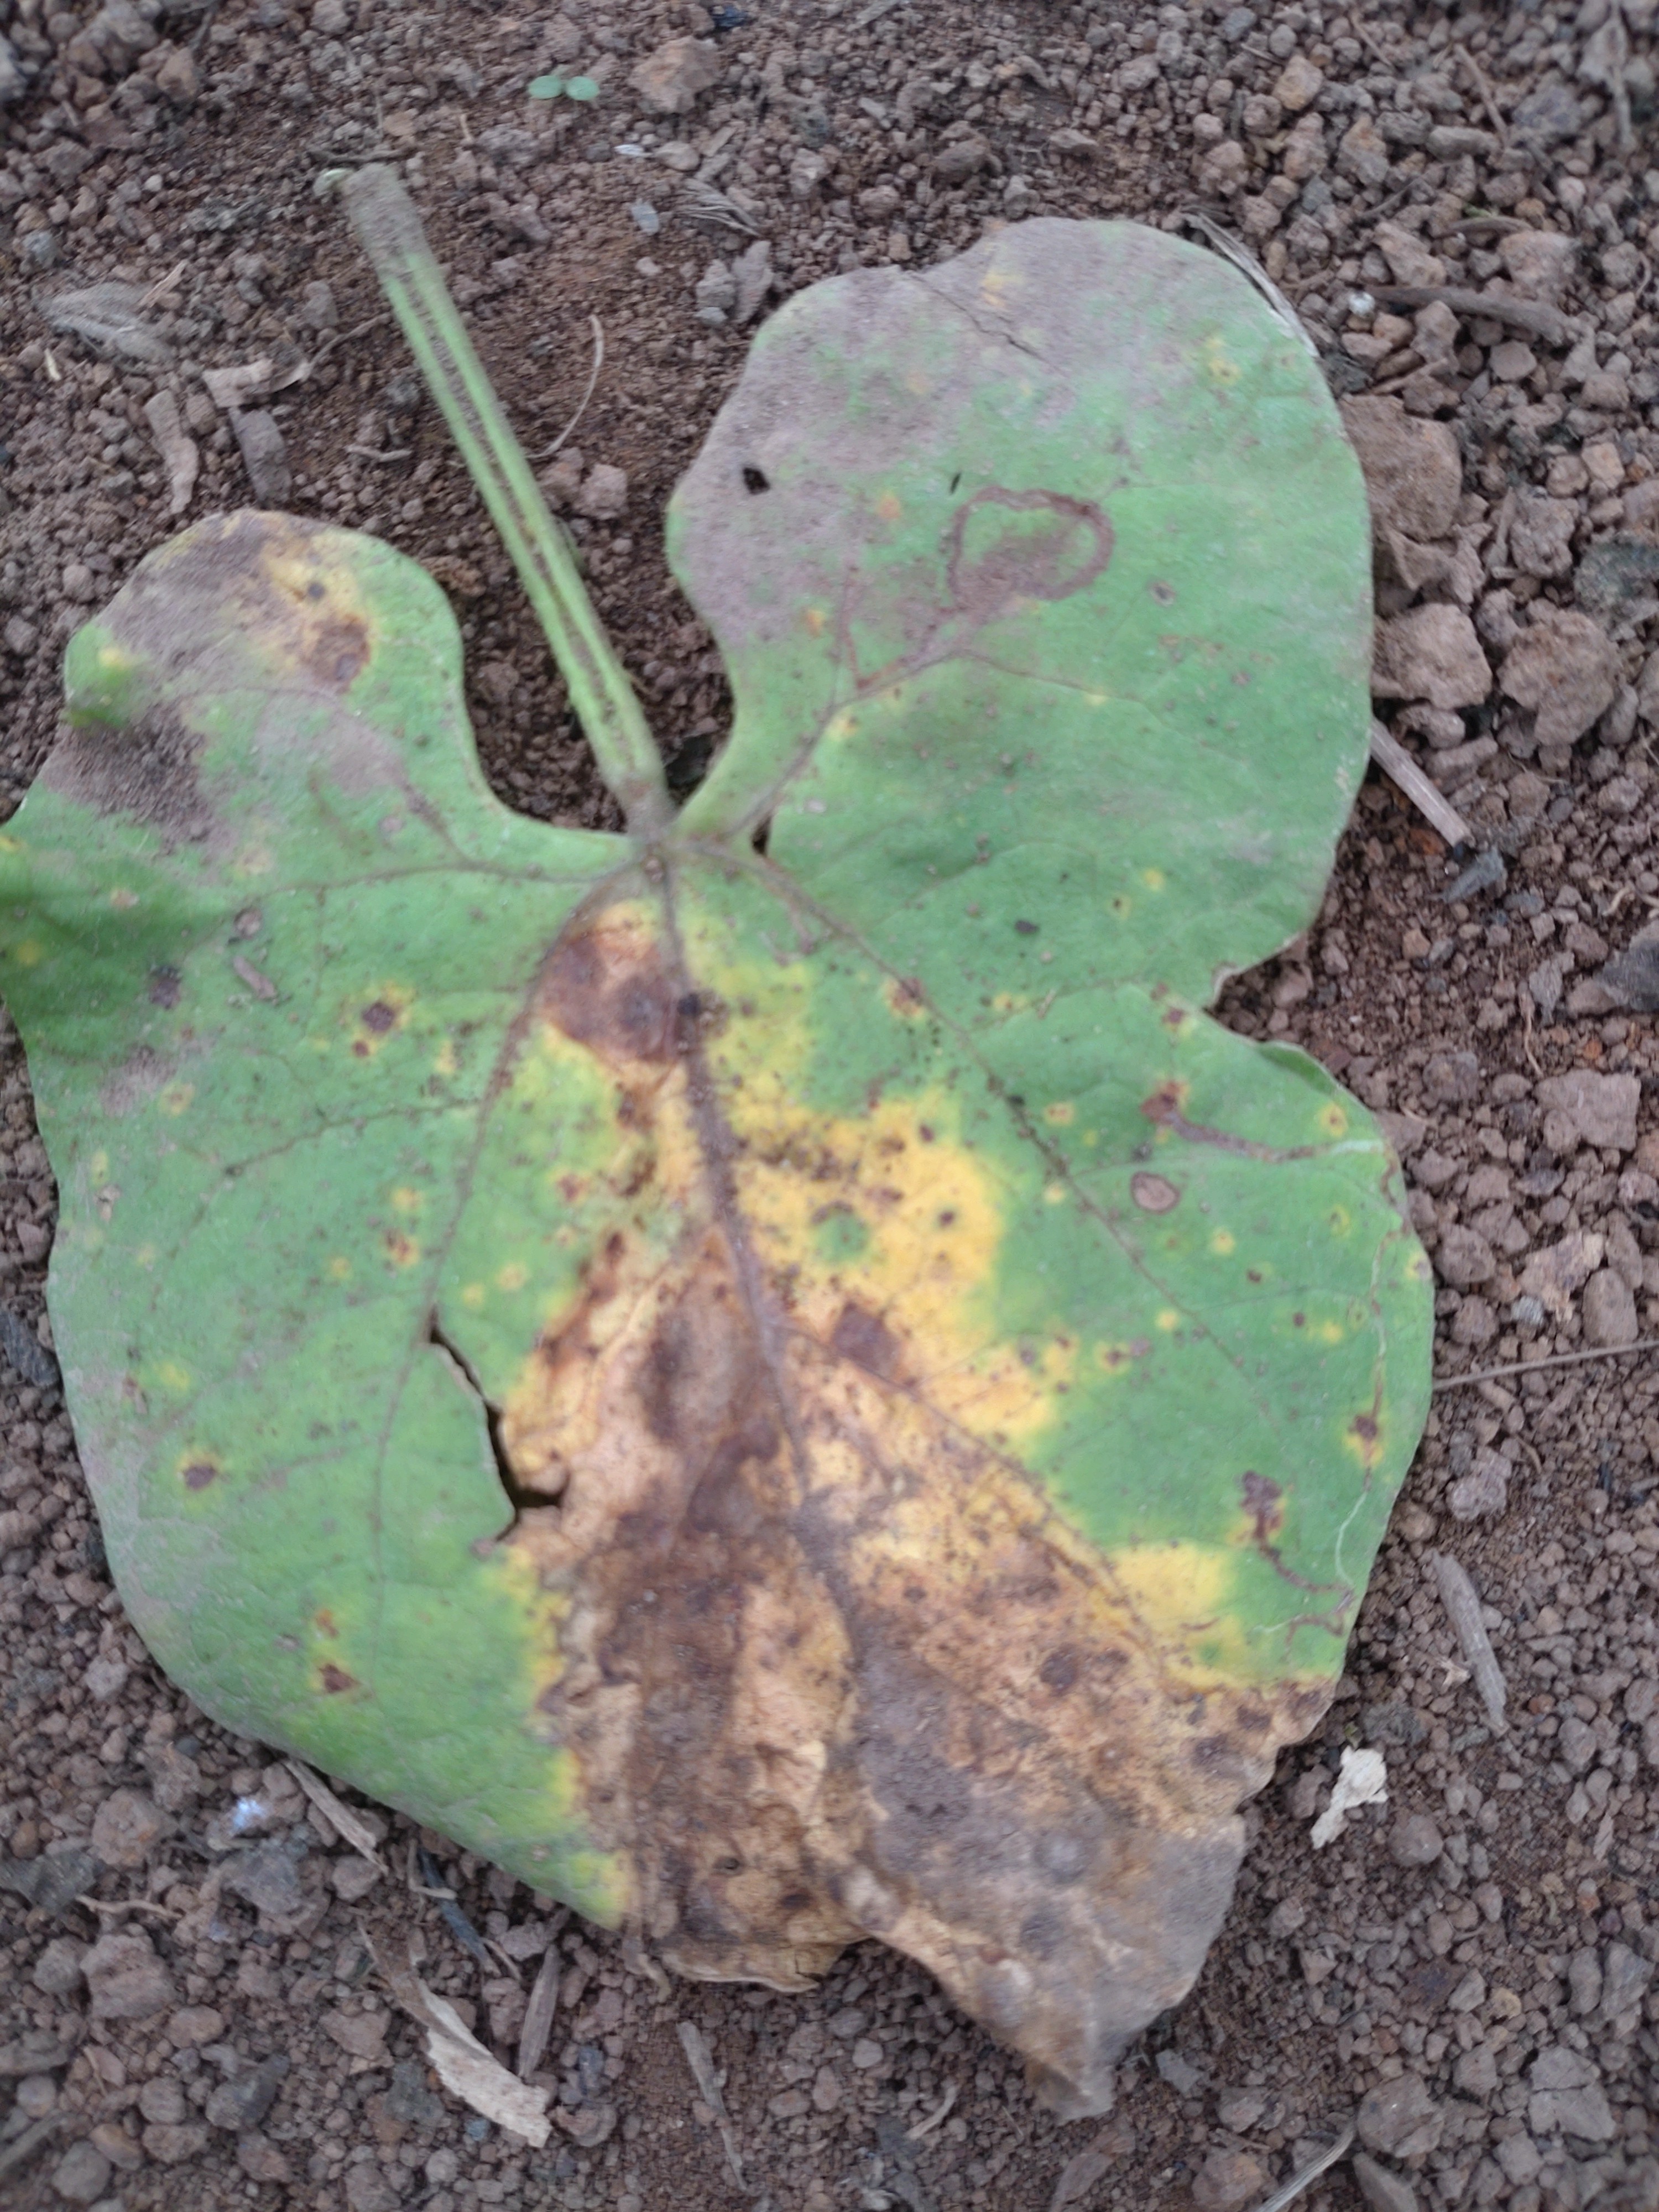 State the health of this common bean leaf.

anthracnose
